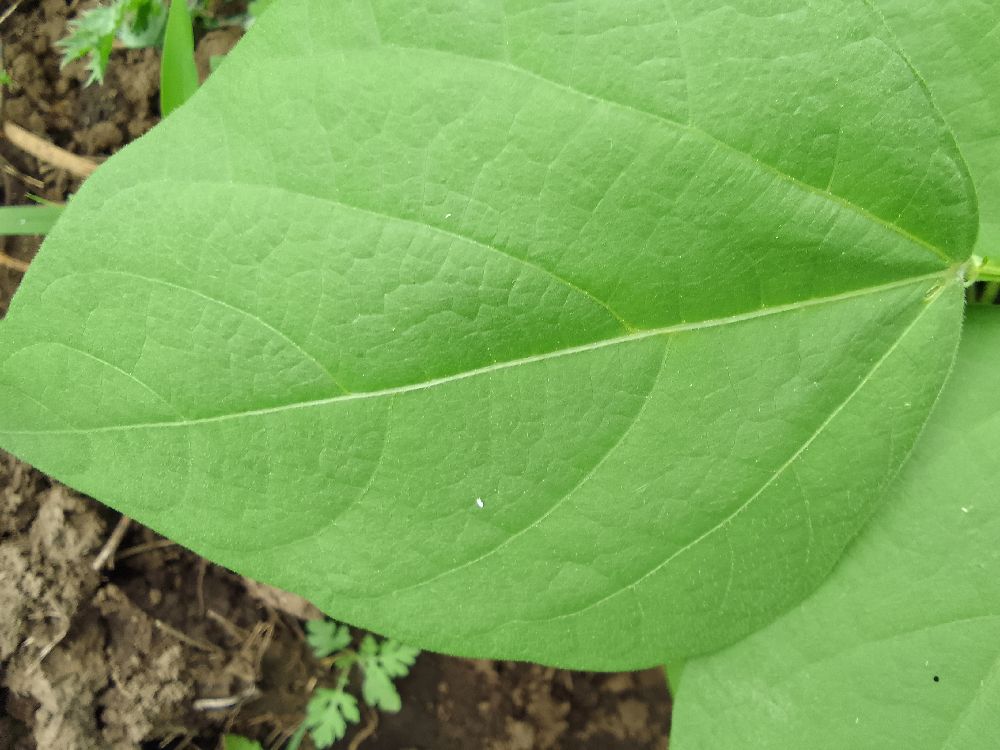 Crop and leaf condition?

common bean, healthy
